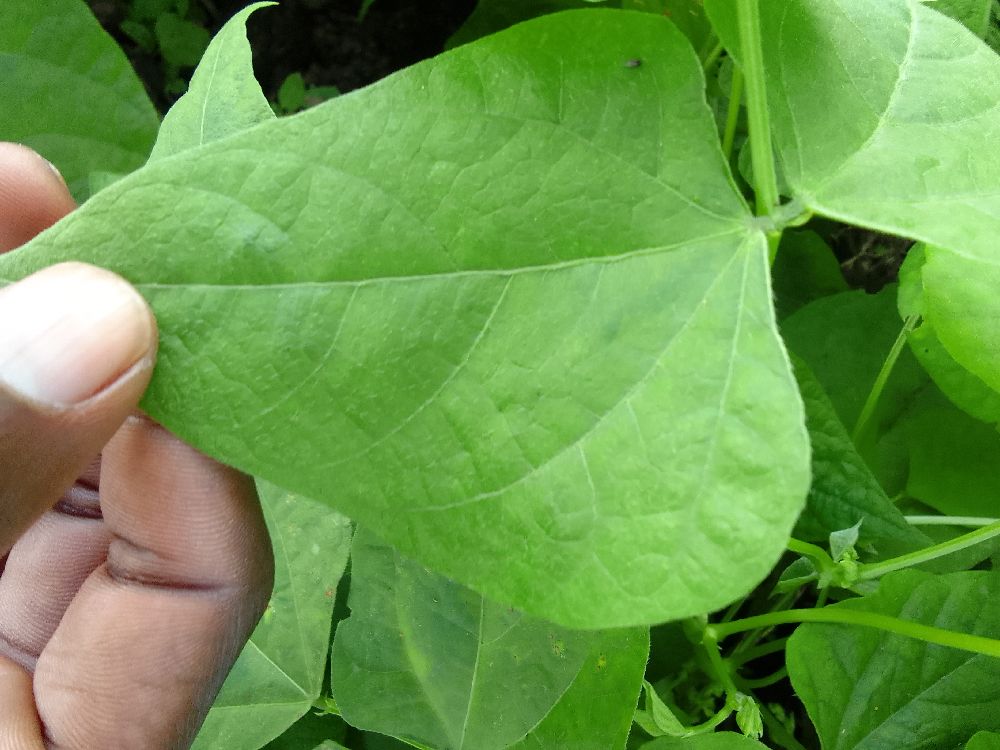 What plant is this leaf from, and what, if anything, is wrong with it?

common bean, healthy
